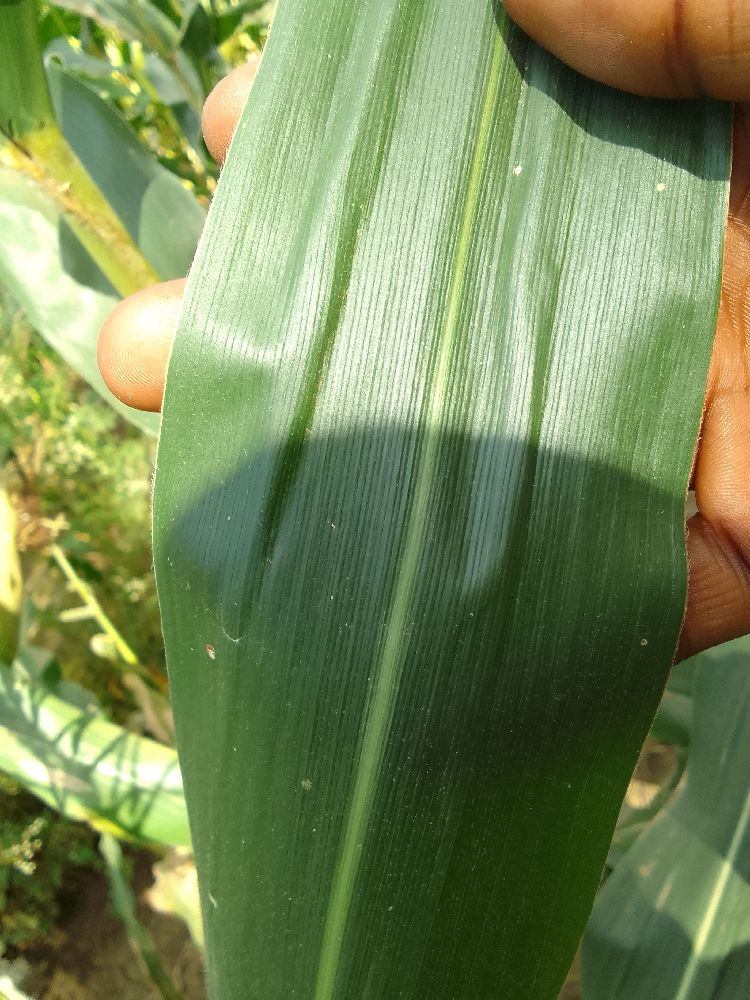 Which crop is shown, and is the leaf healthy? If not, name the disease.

maize, healthy
